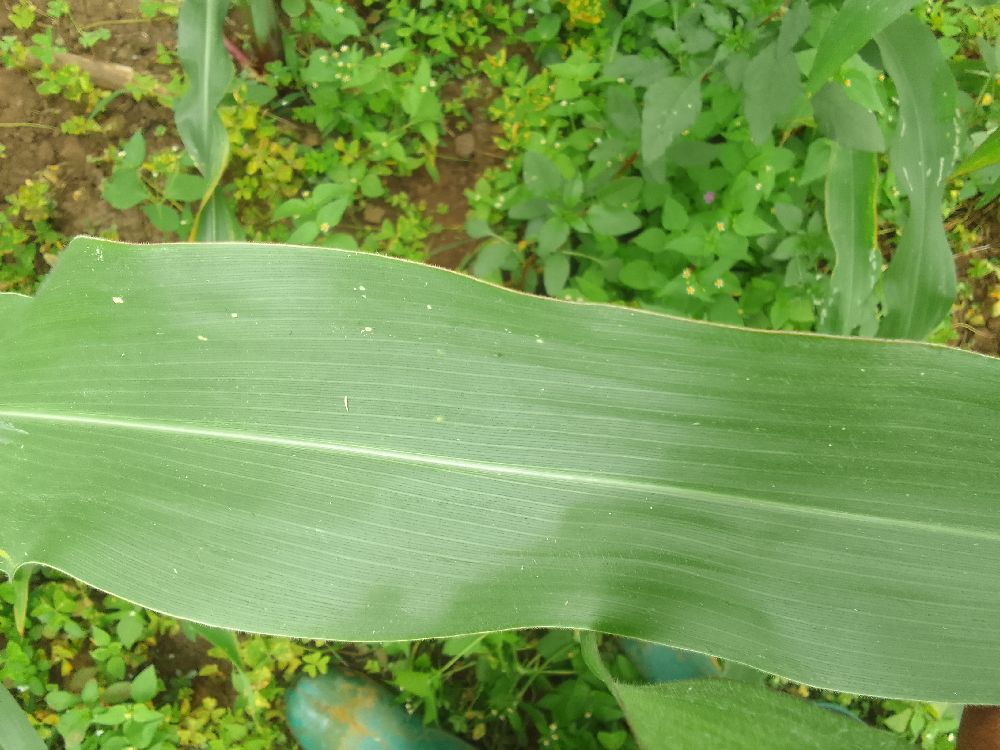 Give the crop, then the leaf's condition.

maize, healthy
